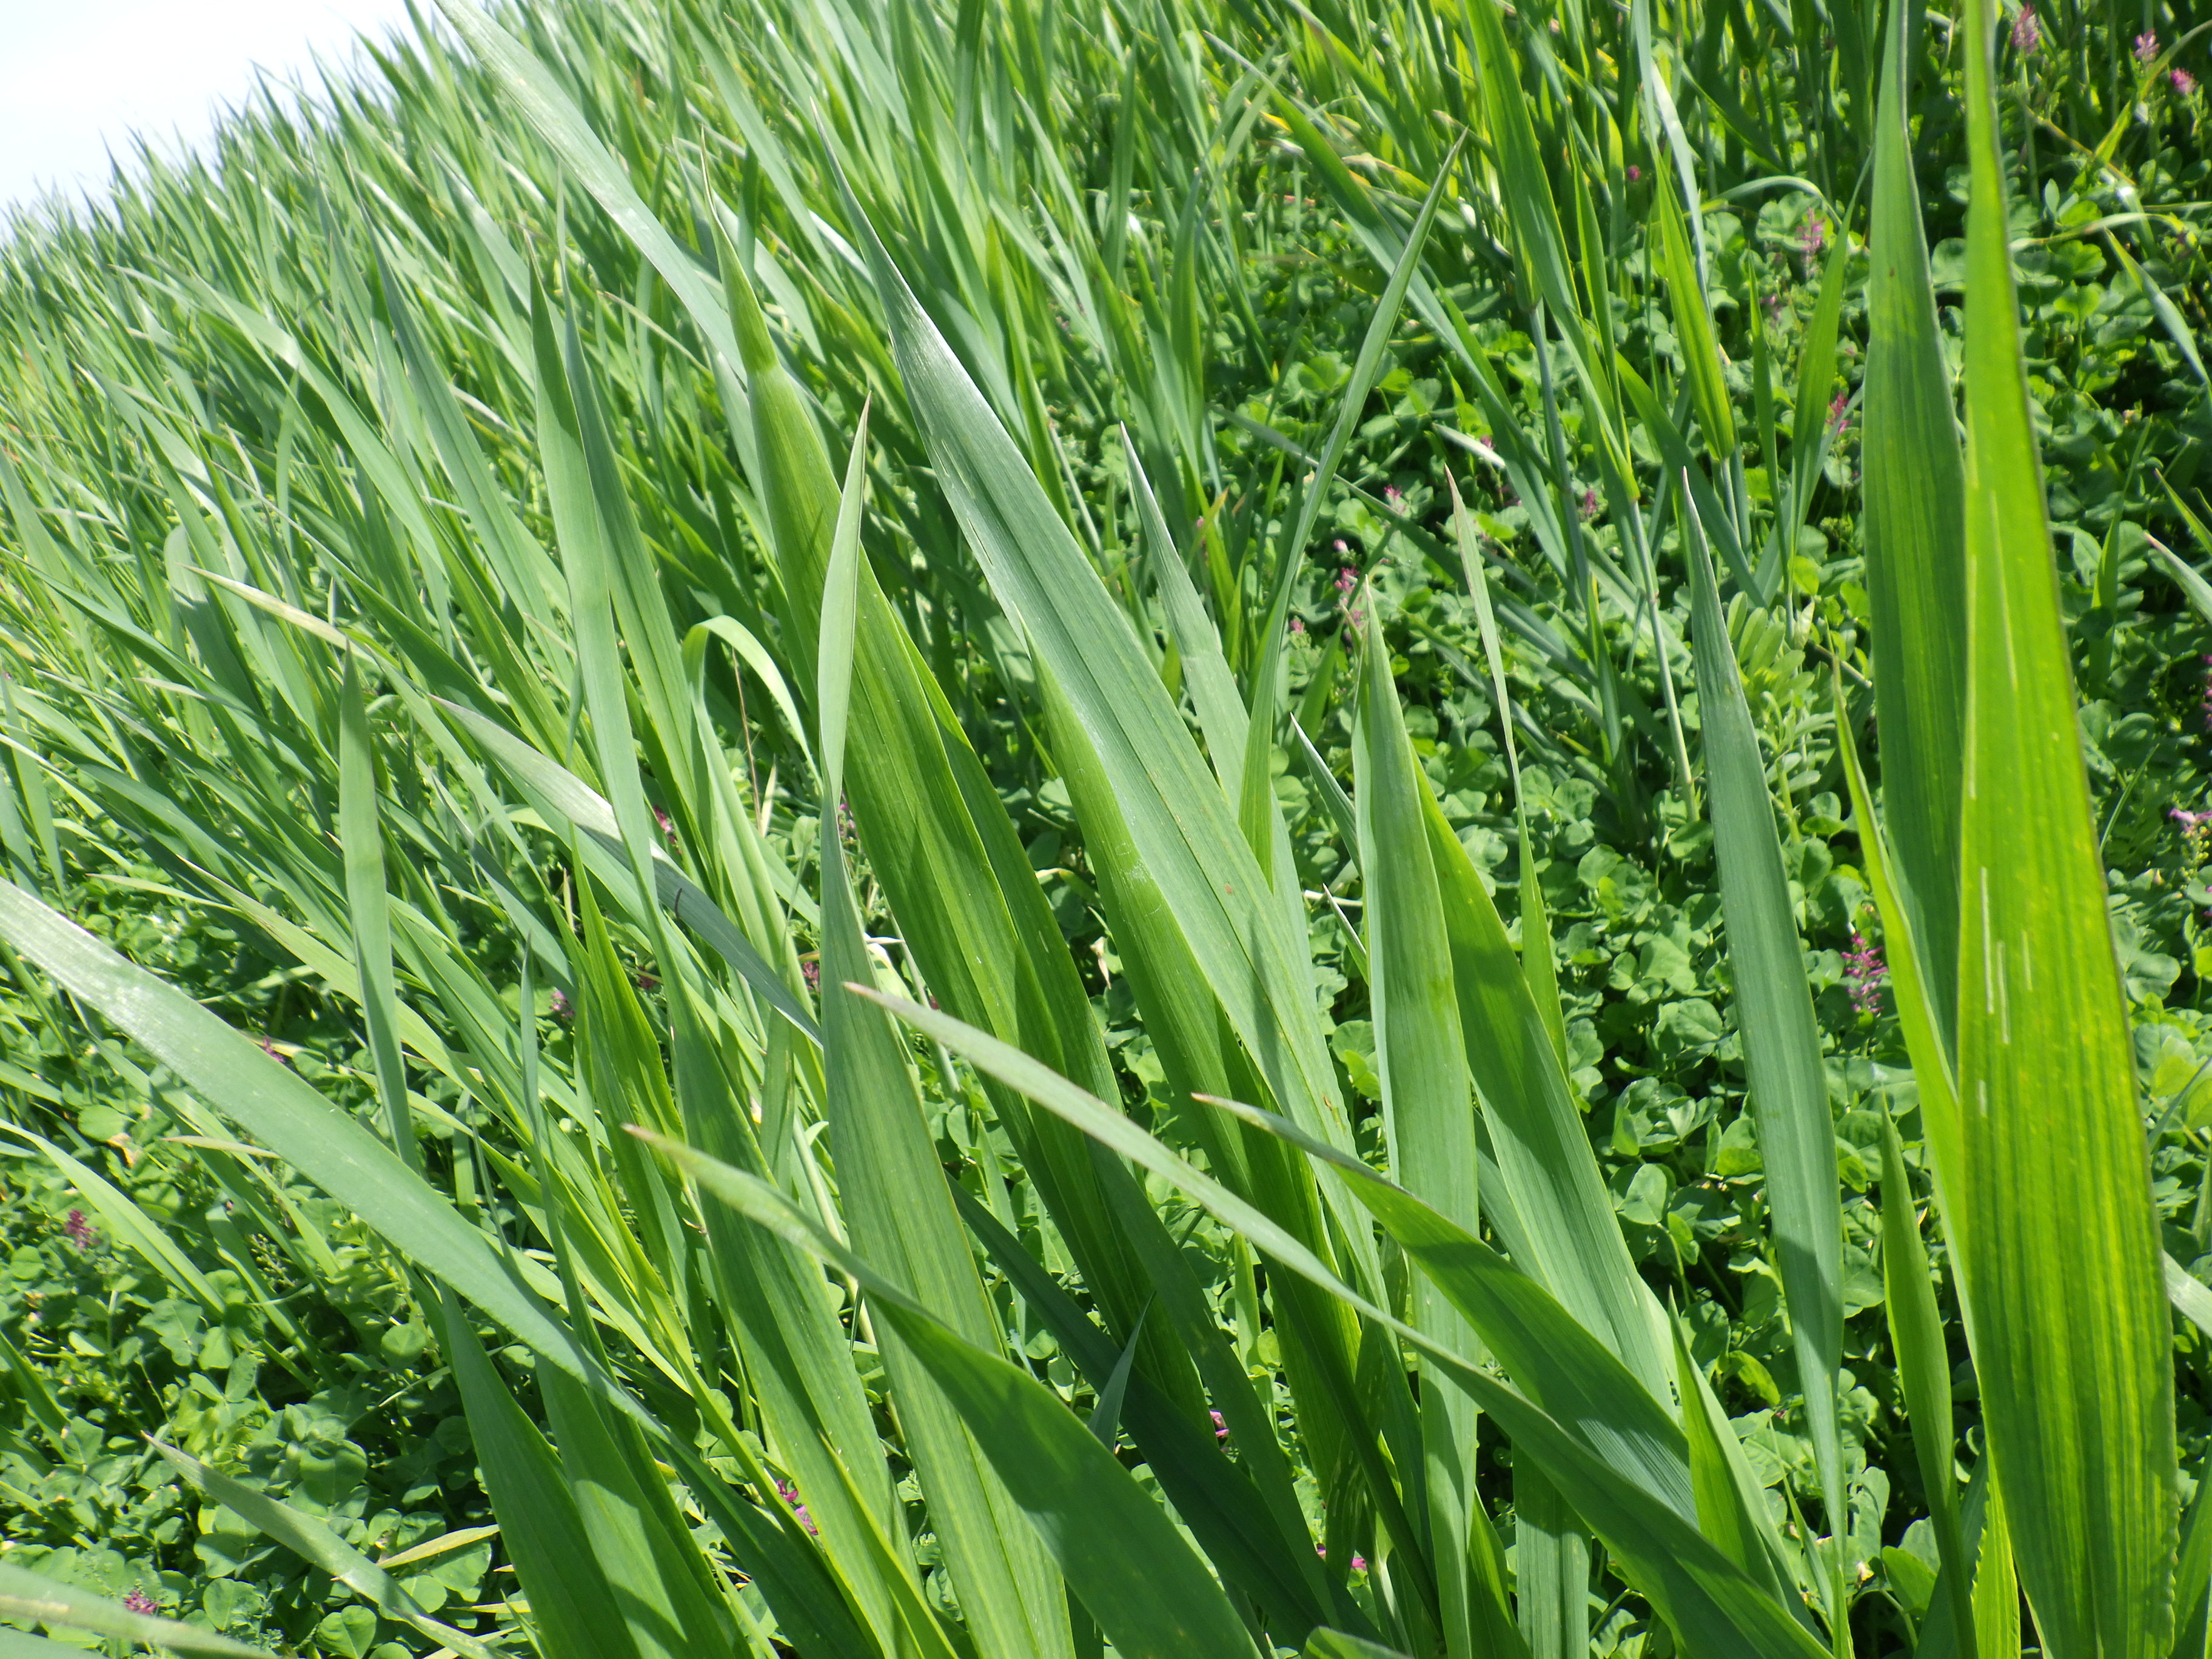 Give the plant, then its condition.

wheat, phytophagous
